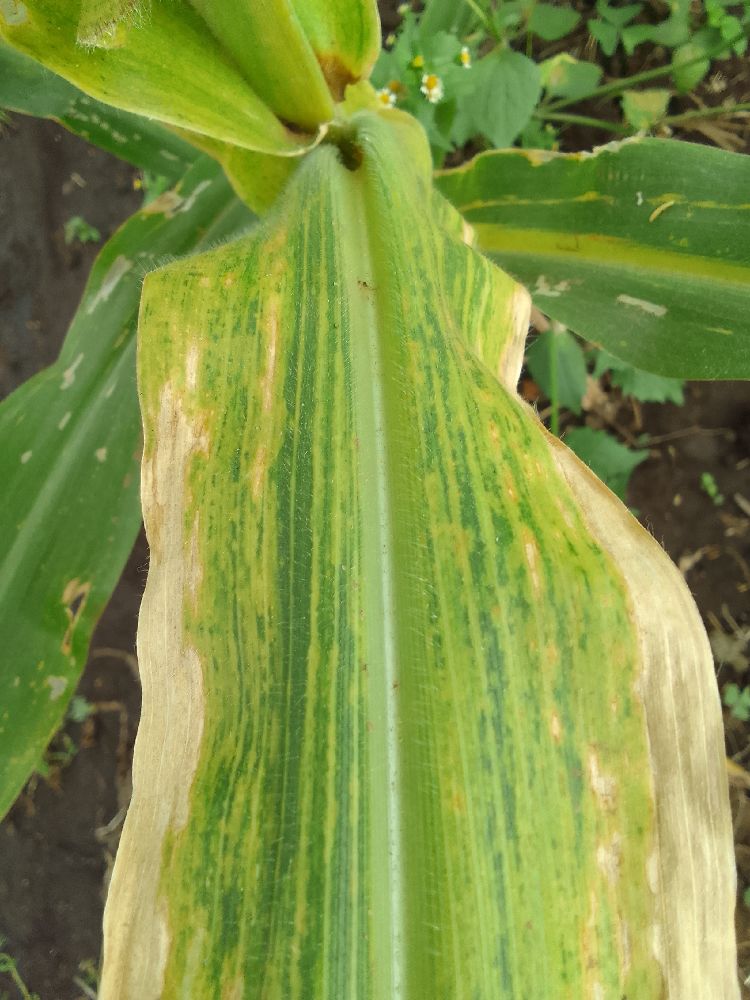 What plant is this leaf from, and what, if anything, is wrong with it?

maize, maize lethal necrosis
